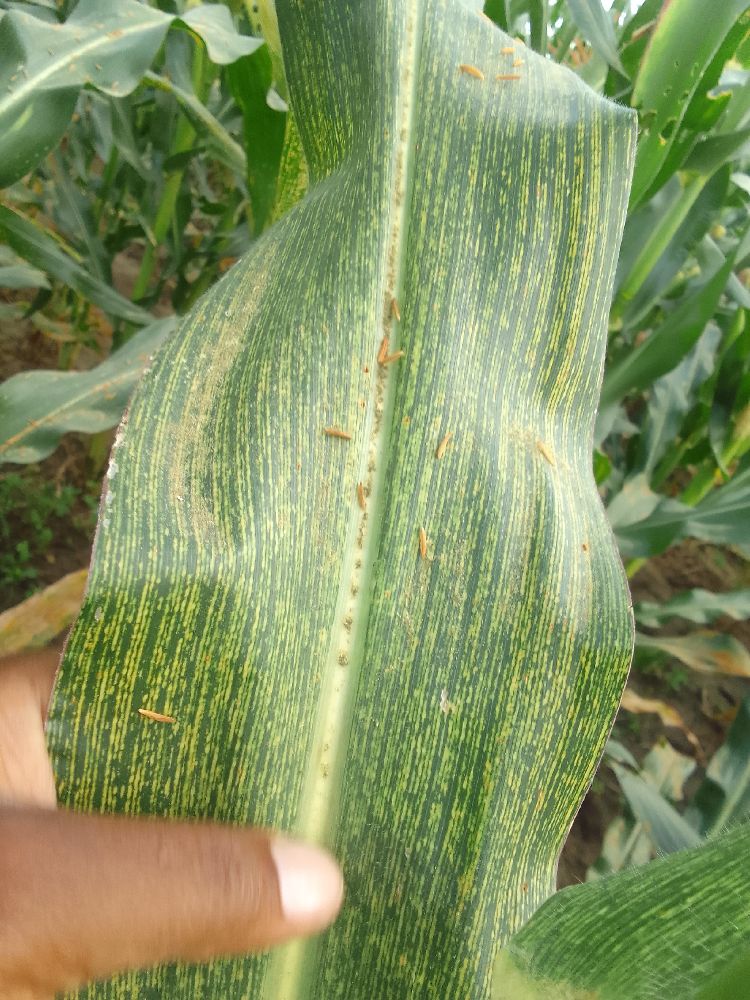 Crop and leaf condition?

maize, maize streak virus
